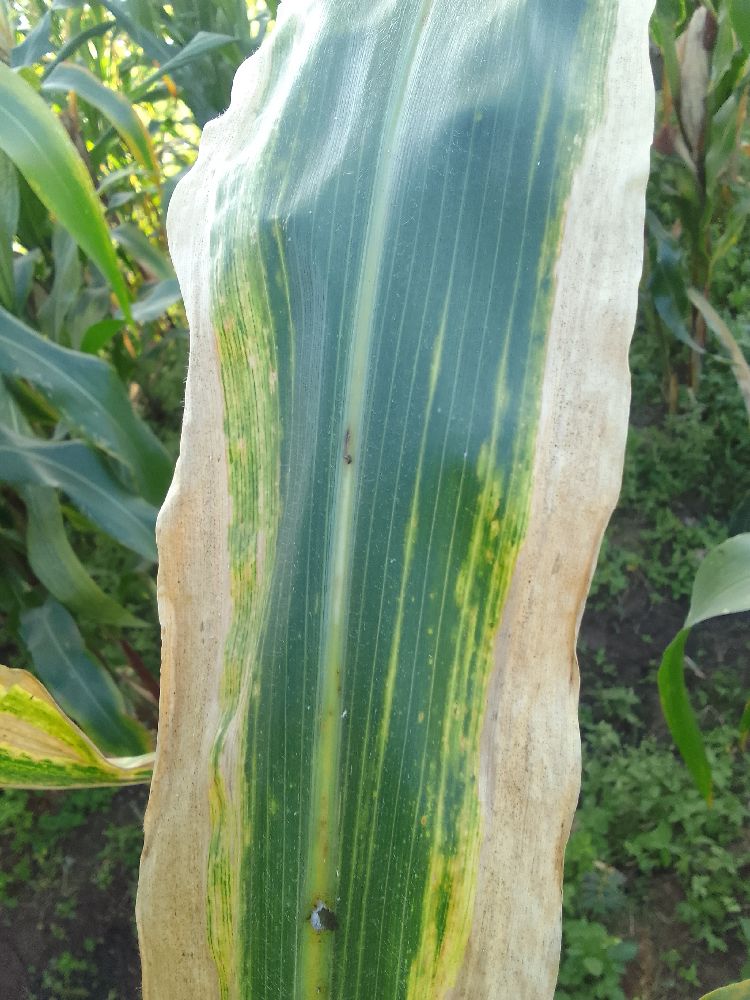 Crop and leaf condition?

maize, maize lethal necrosis
